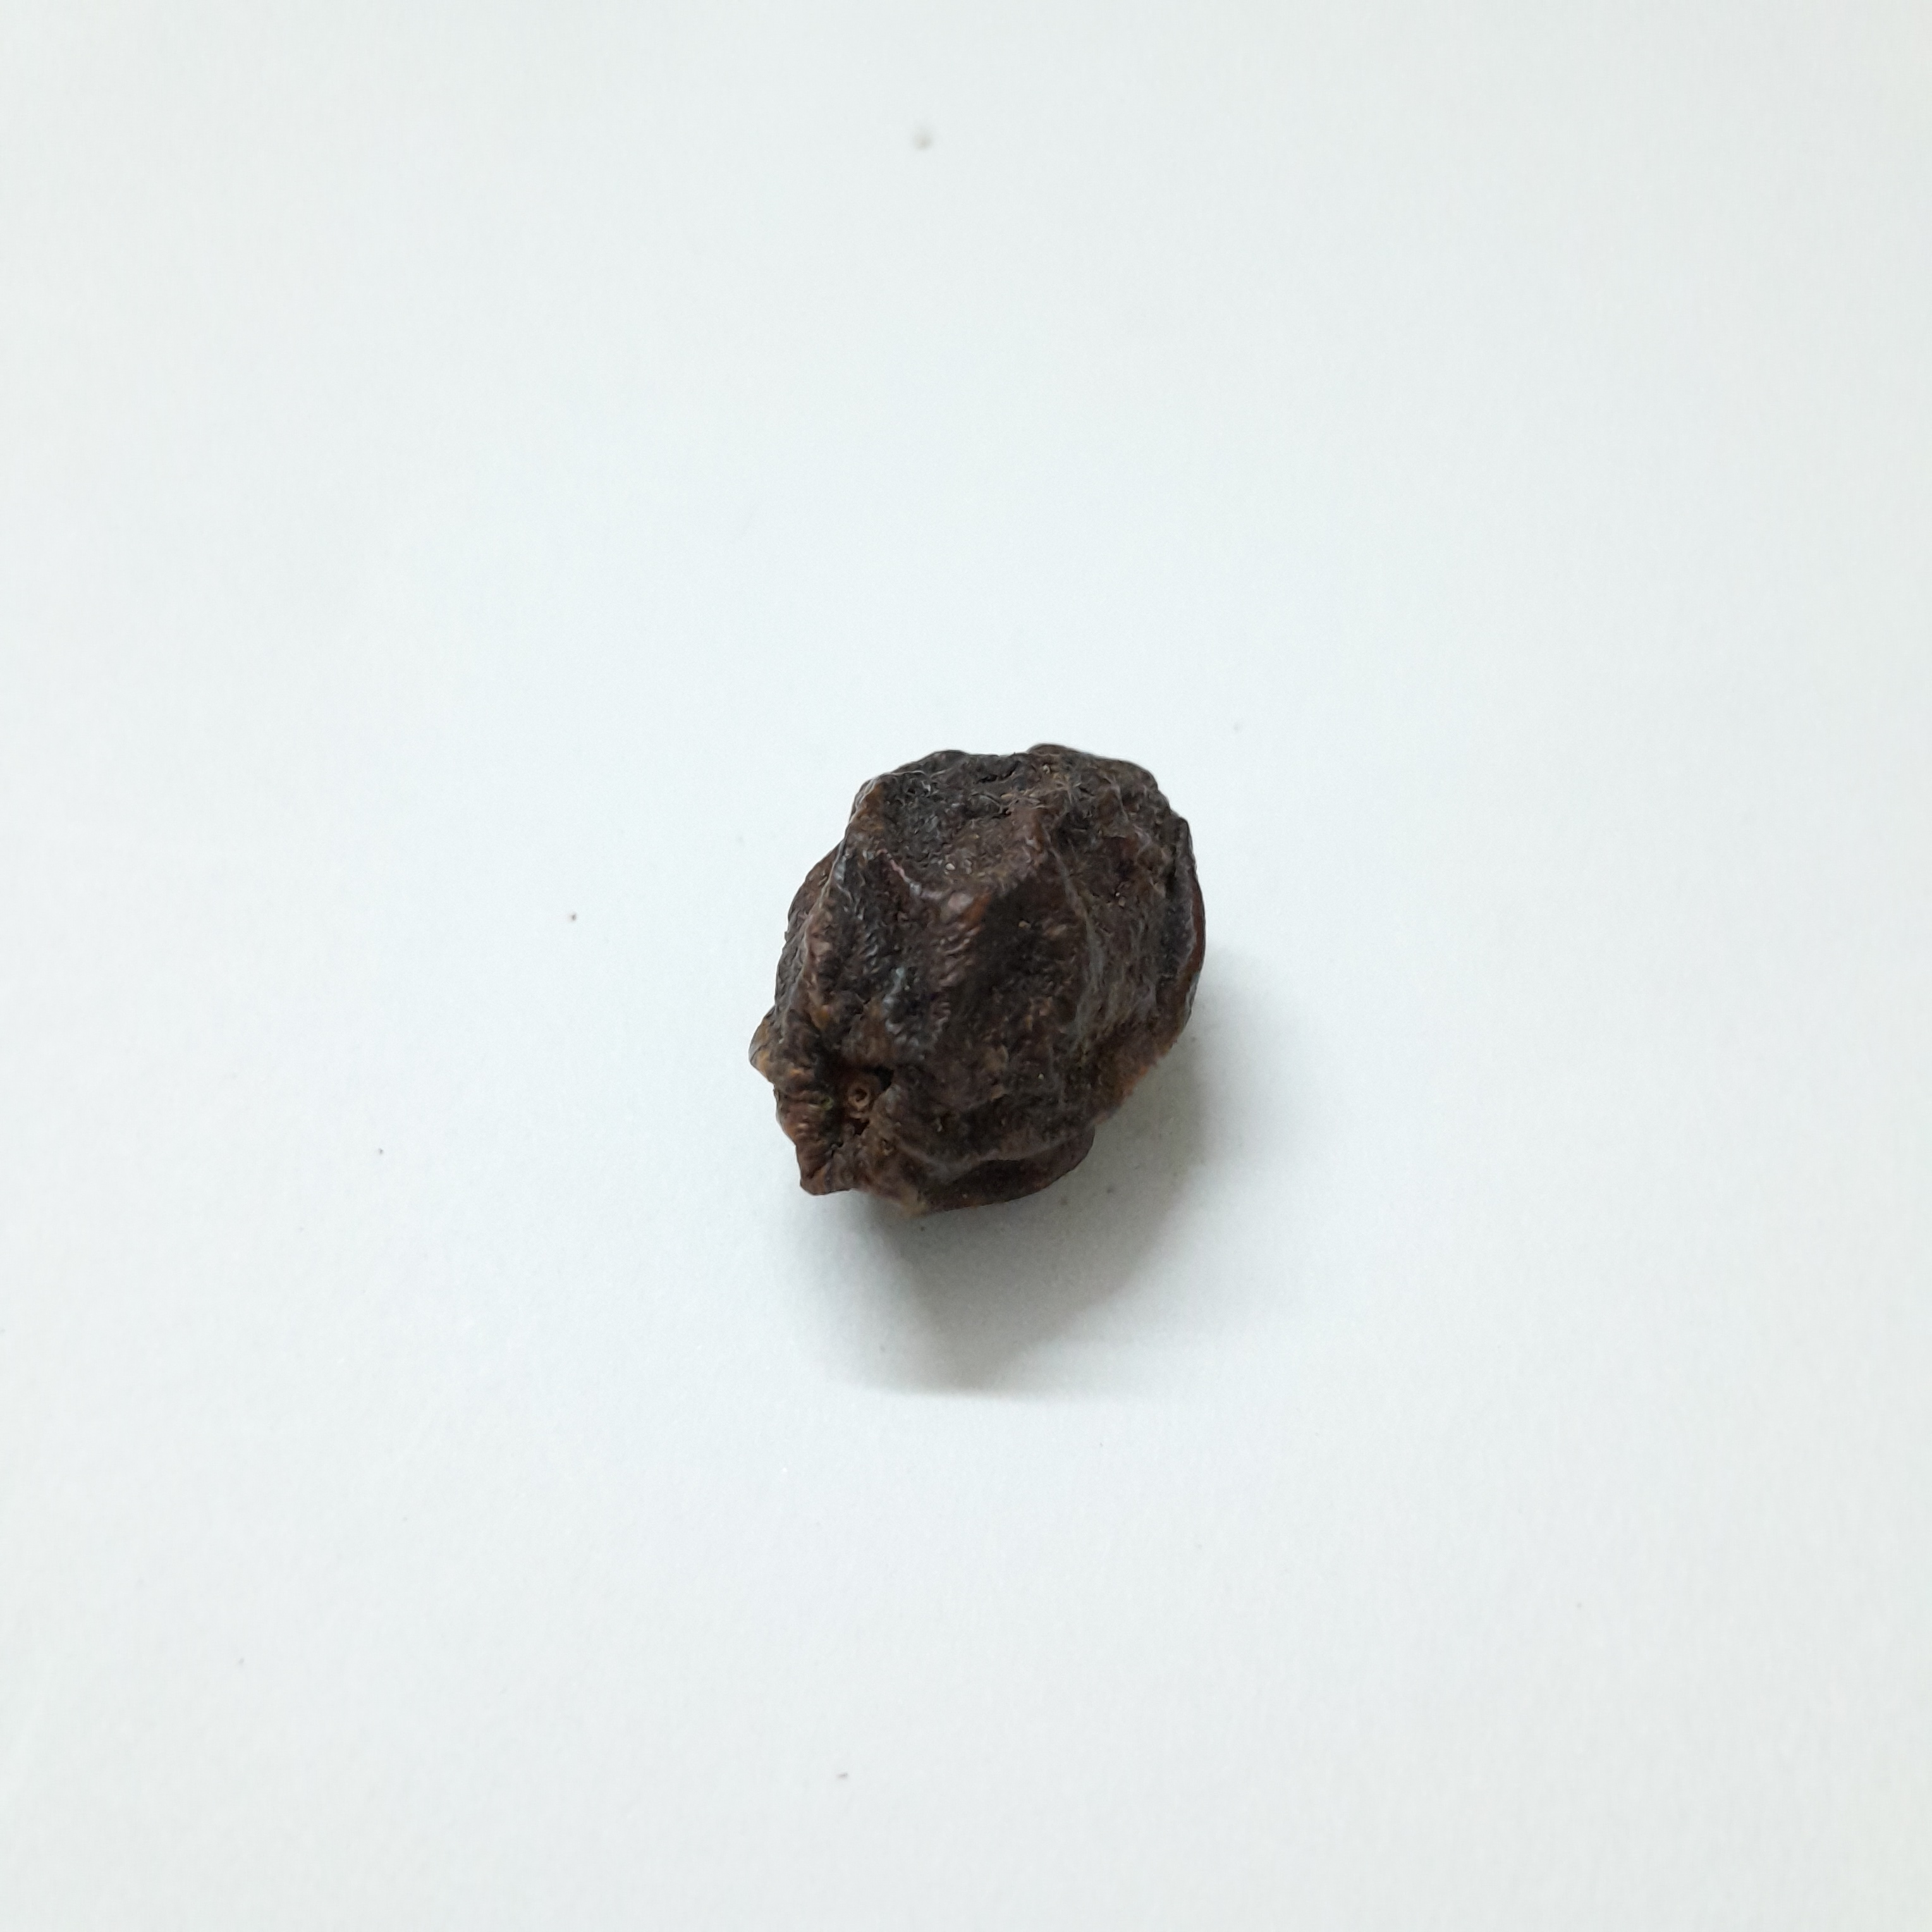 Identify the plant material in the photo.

kadukharik
